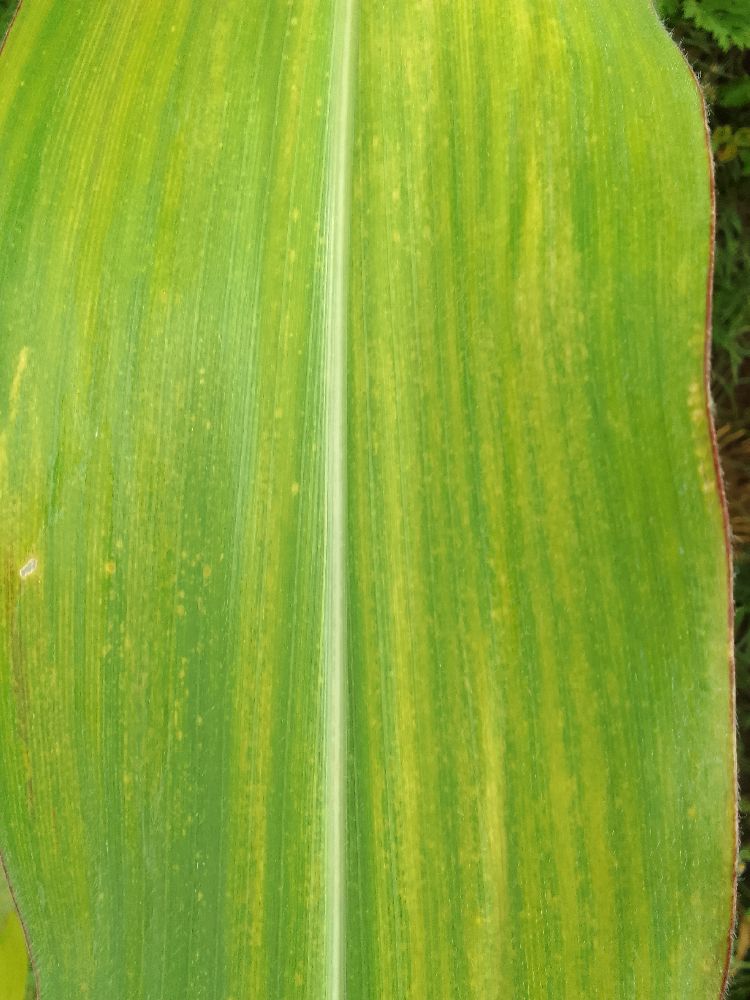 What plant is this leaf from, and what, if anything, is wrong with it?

maize, maize lethal necrosis
